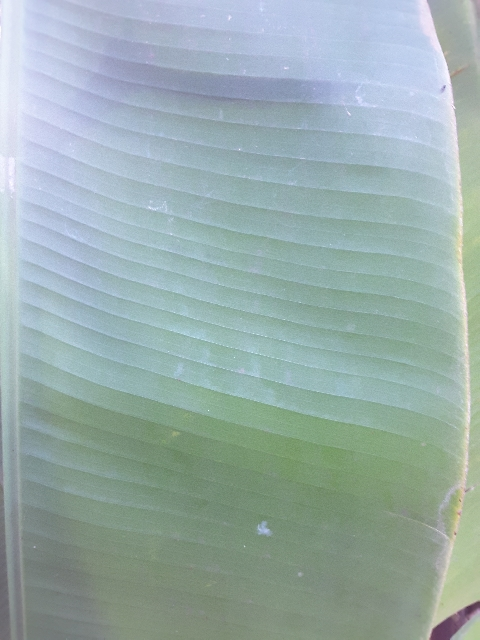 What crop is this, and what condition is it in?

banana, healthy
